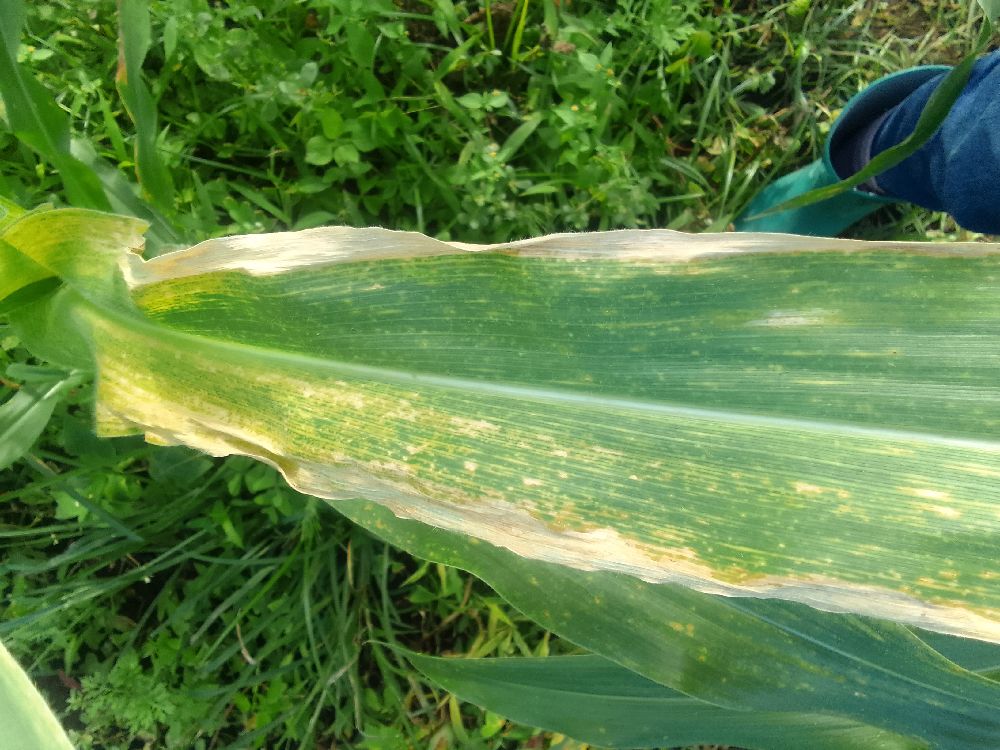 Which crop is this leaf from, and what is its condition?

maize, maize lethal necrosis
